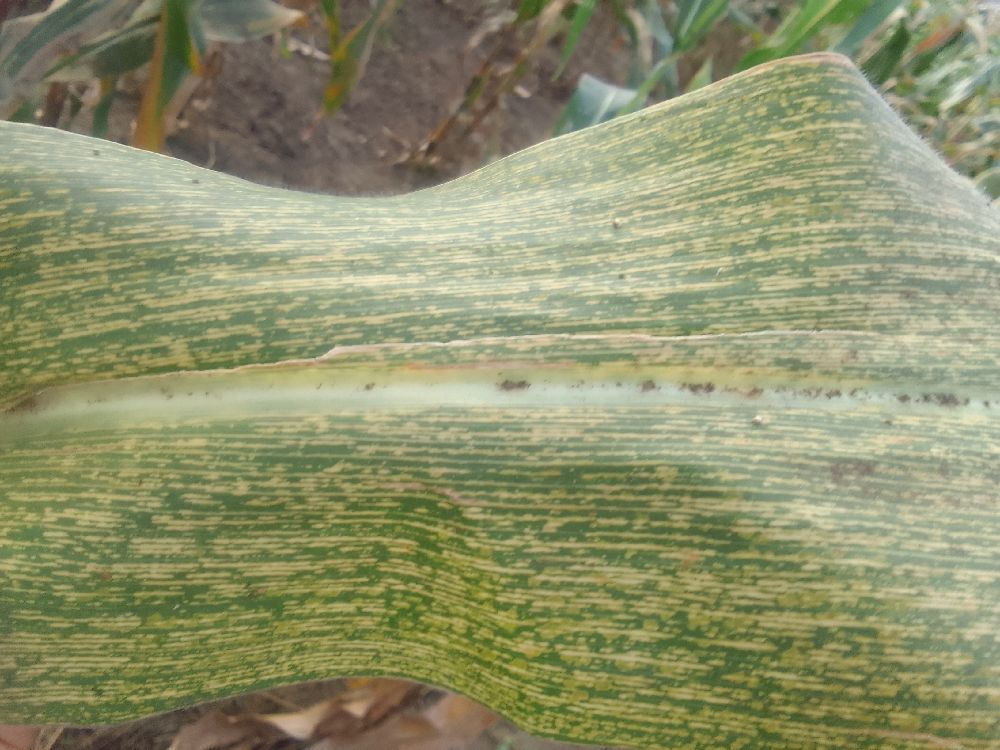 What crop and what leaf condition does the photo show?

maize, maize streak virus
